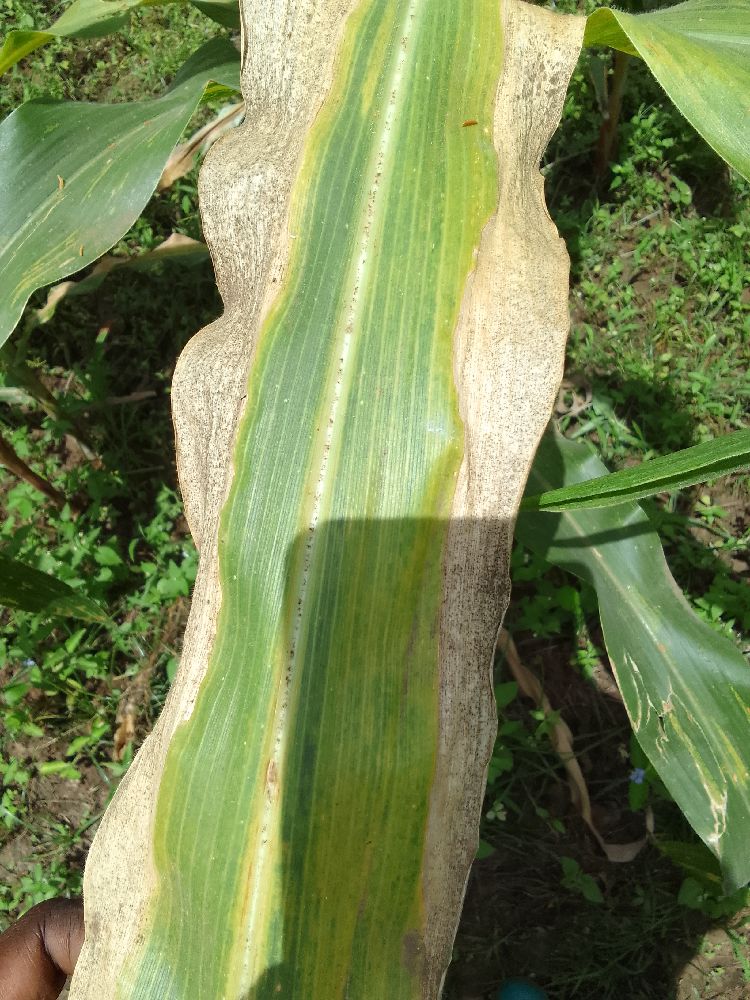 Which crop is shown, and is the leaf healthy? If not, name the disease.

maize, maize lethal necrosis
